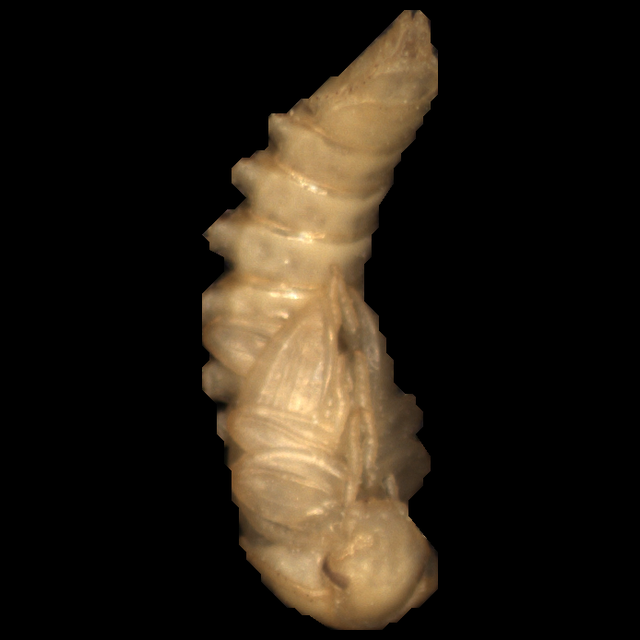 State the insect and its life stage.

mealworm pupa
